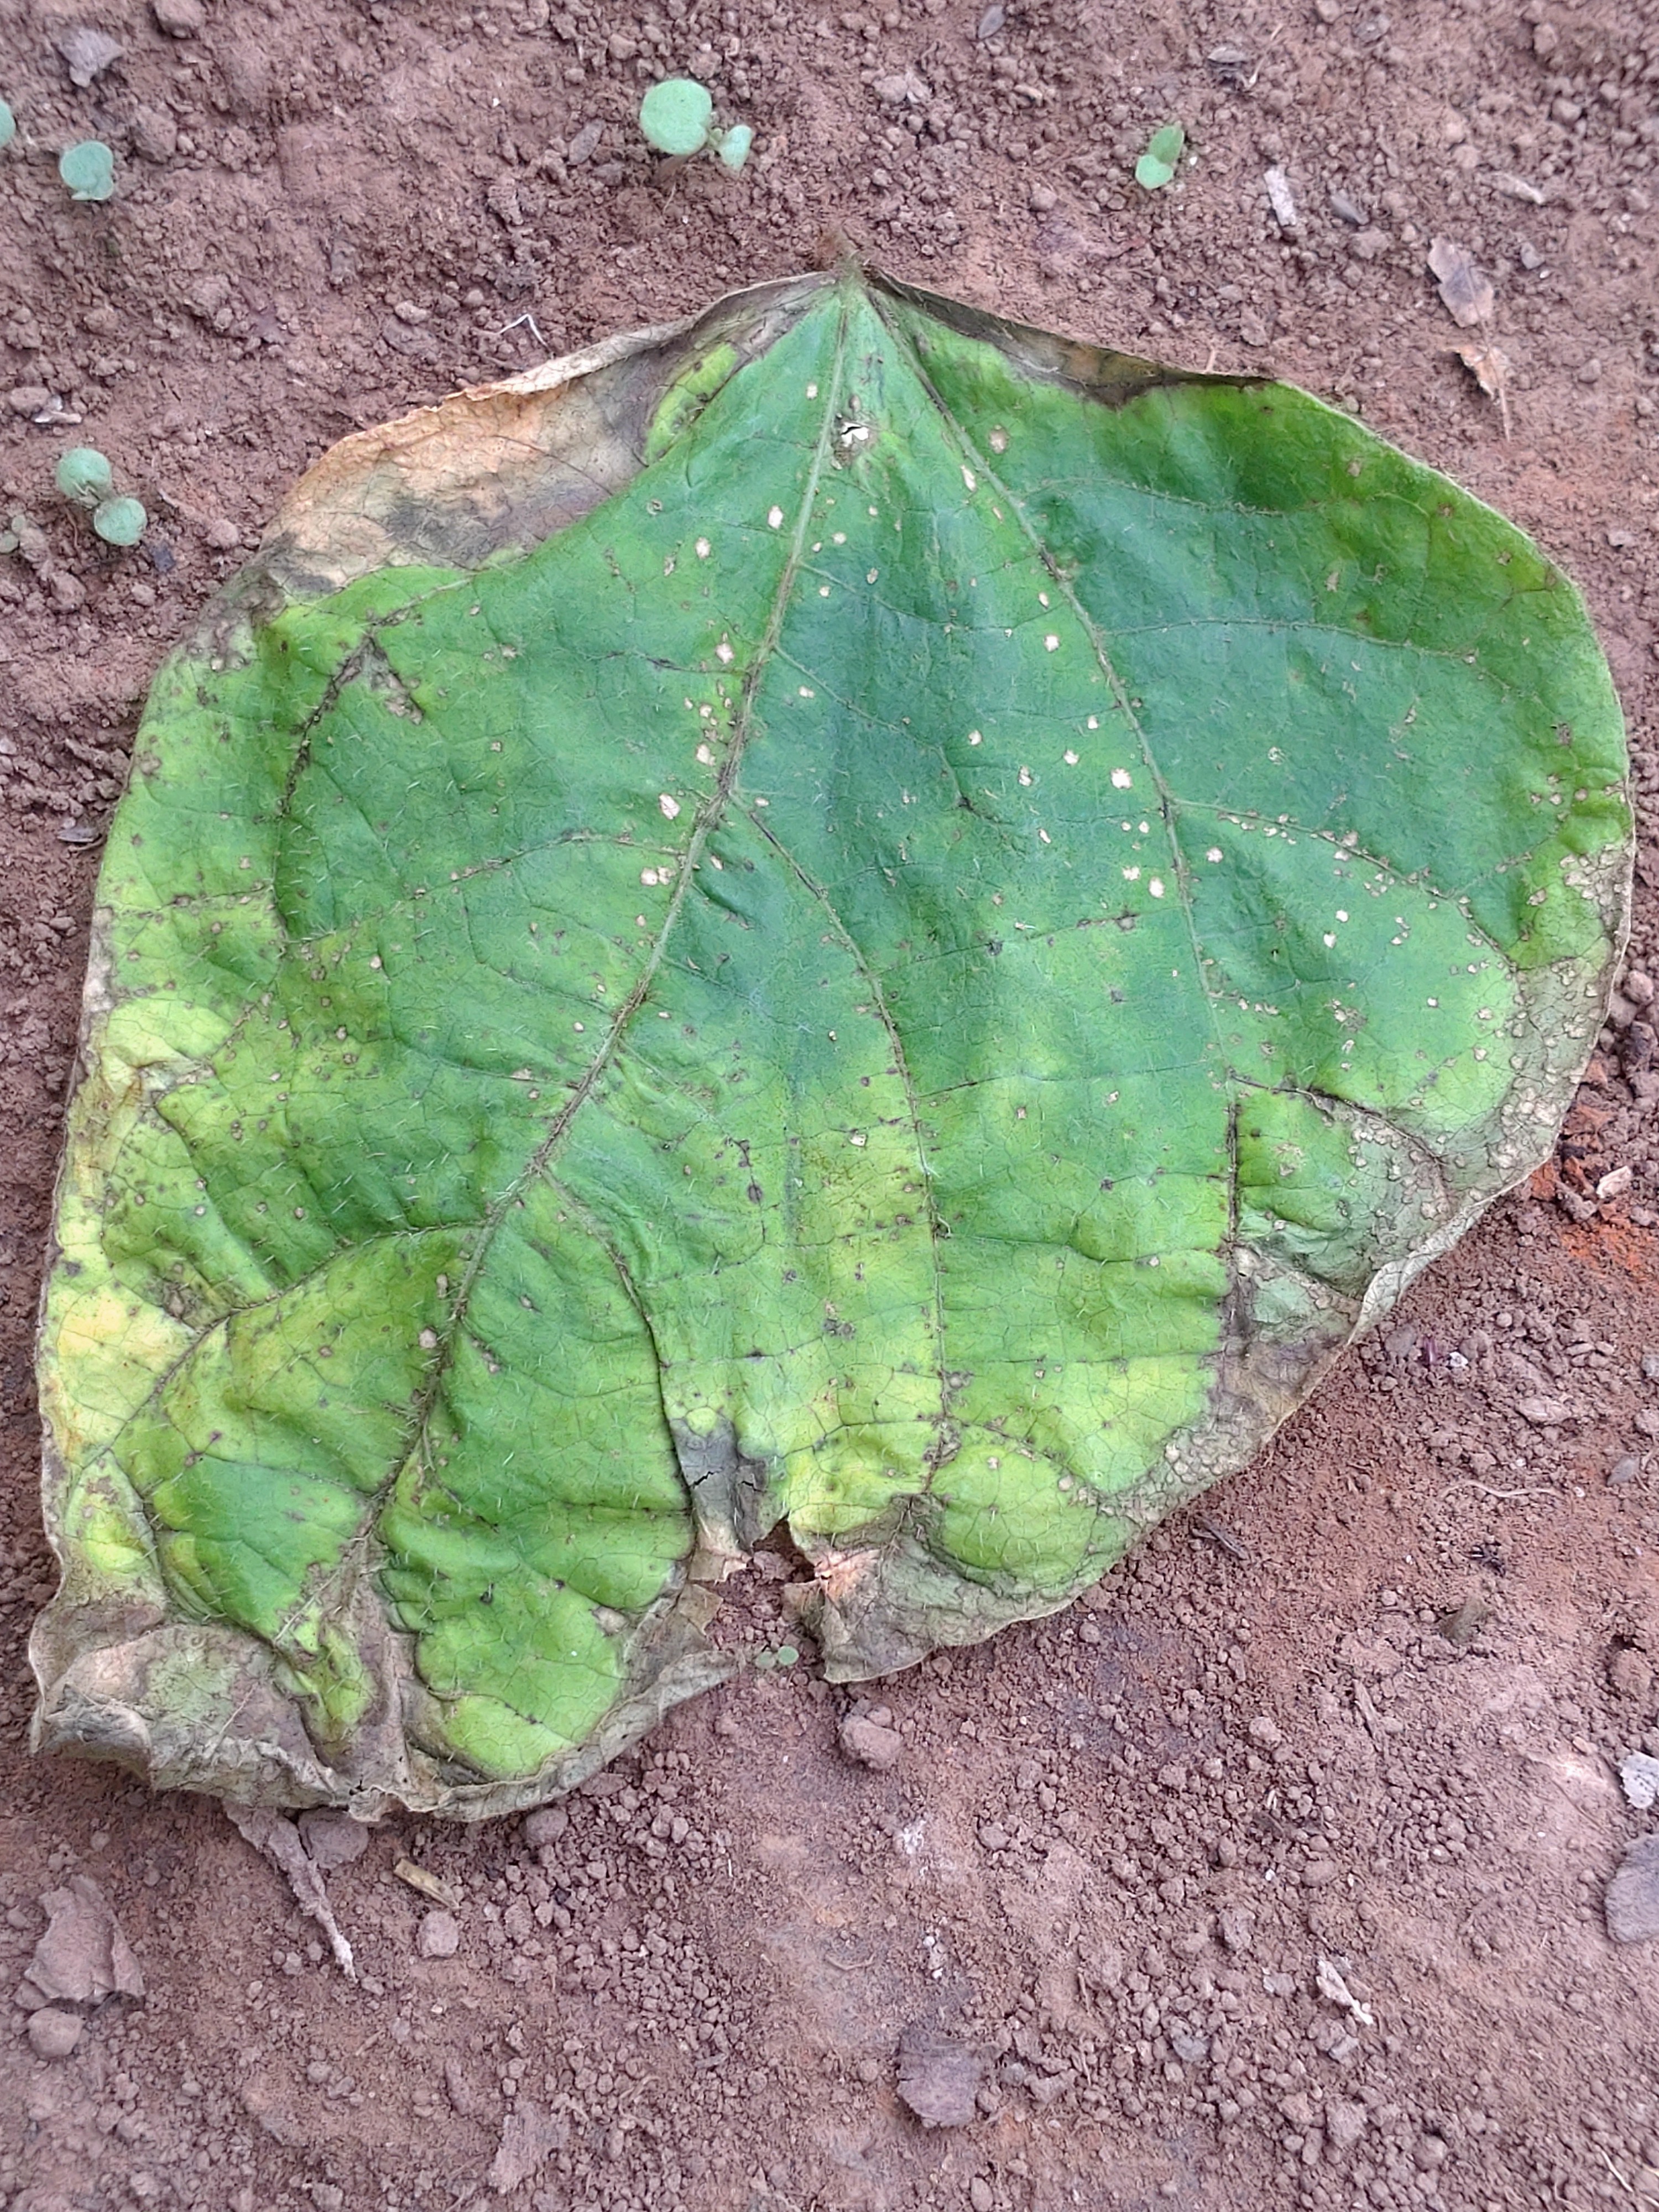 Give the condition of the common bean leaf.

anthracnose
